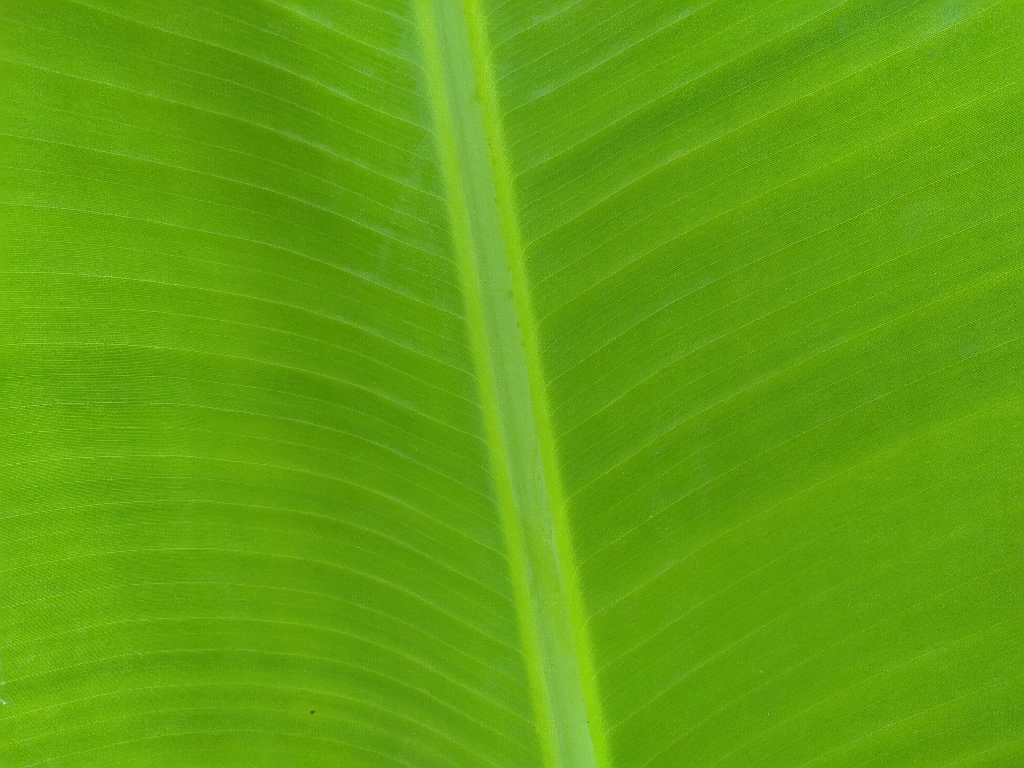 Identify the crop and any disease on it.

banana, healthy
